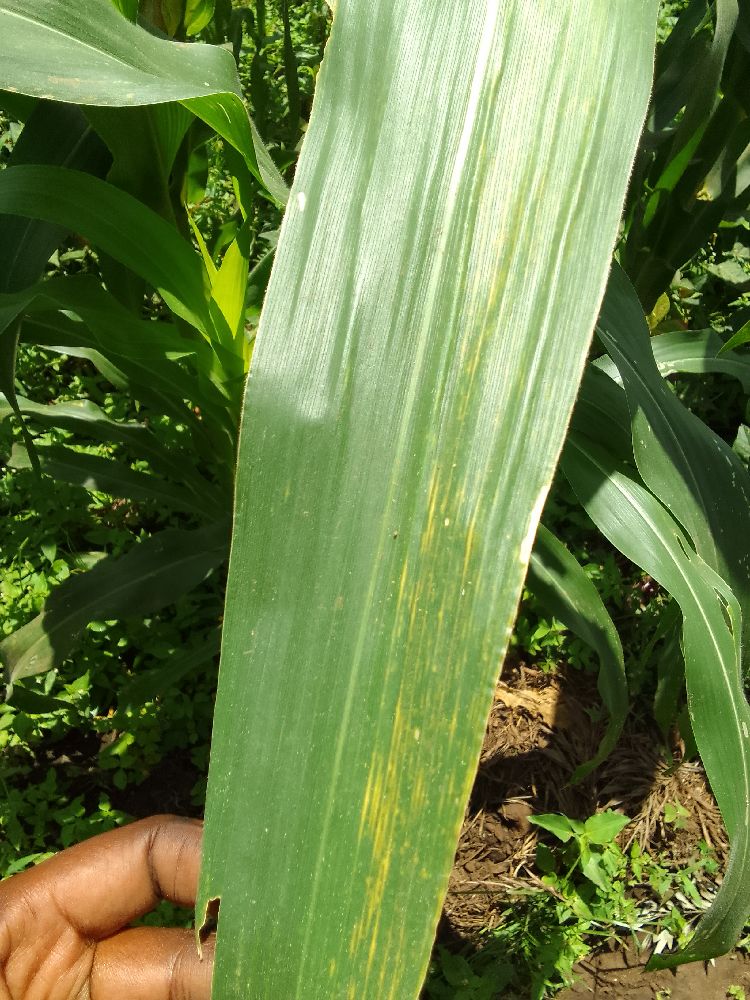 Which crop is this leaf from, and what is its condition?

maize, maize lethal necrosis
